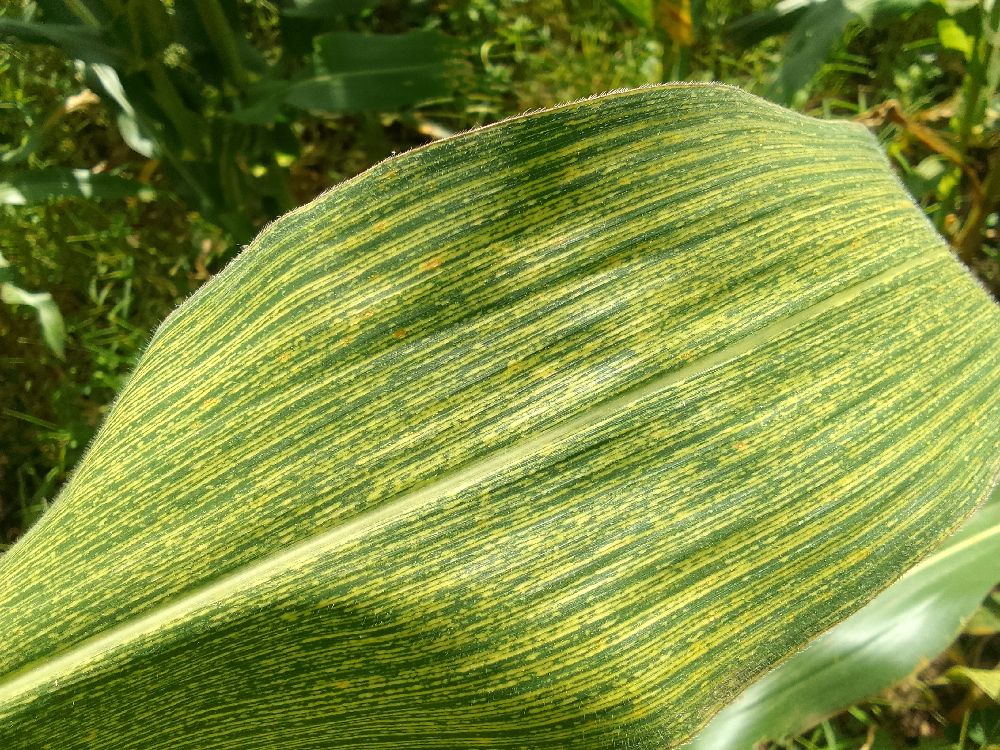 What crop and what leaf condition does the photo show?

maize, maize streak virus
